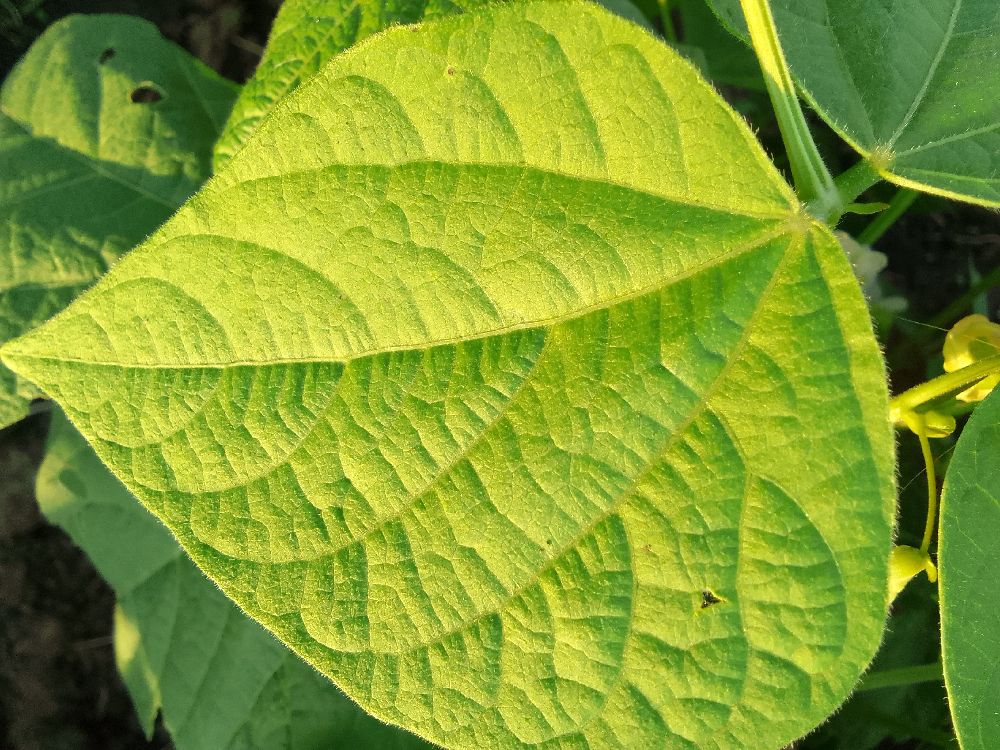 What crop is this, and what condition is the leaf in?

common bean, healthy
